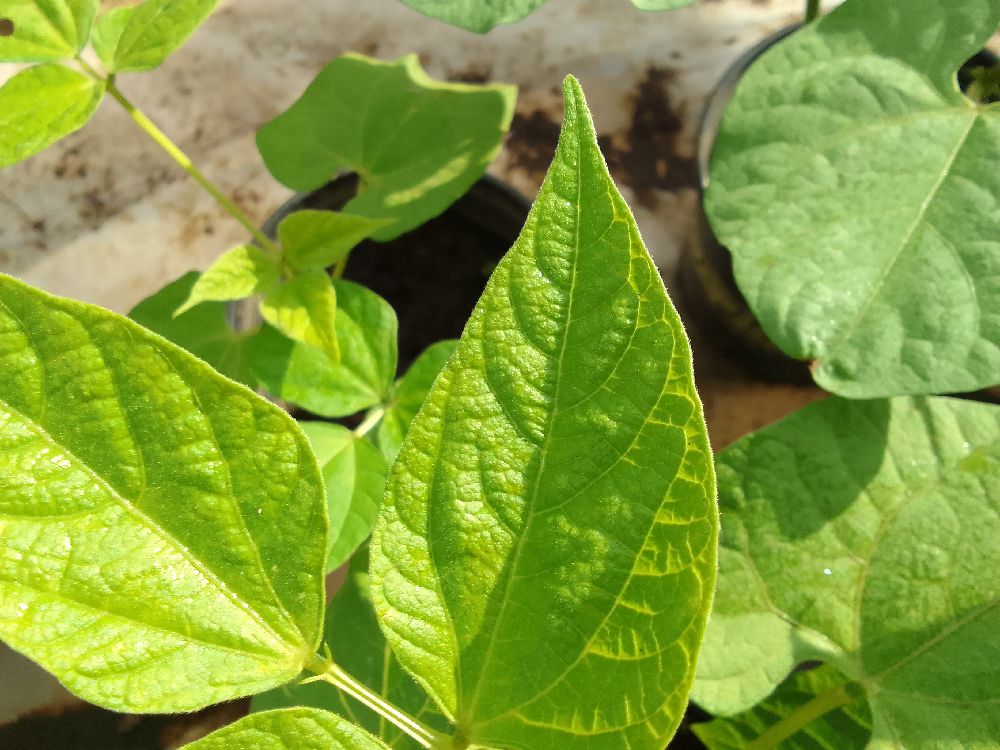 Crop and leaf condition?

common bean, healthy
